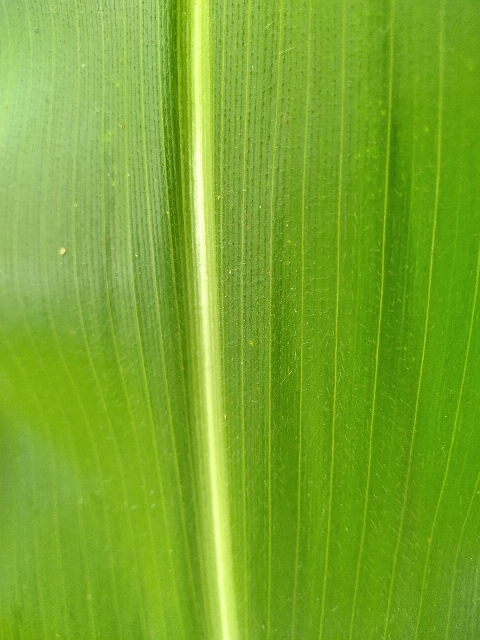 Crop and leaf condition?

maize, healthy
